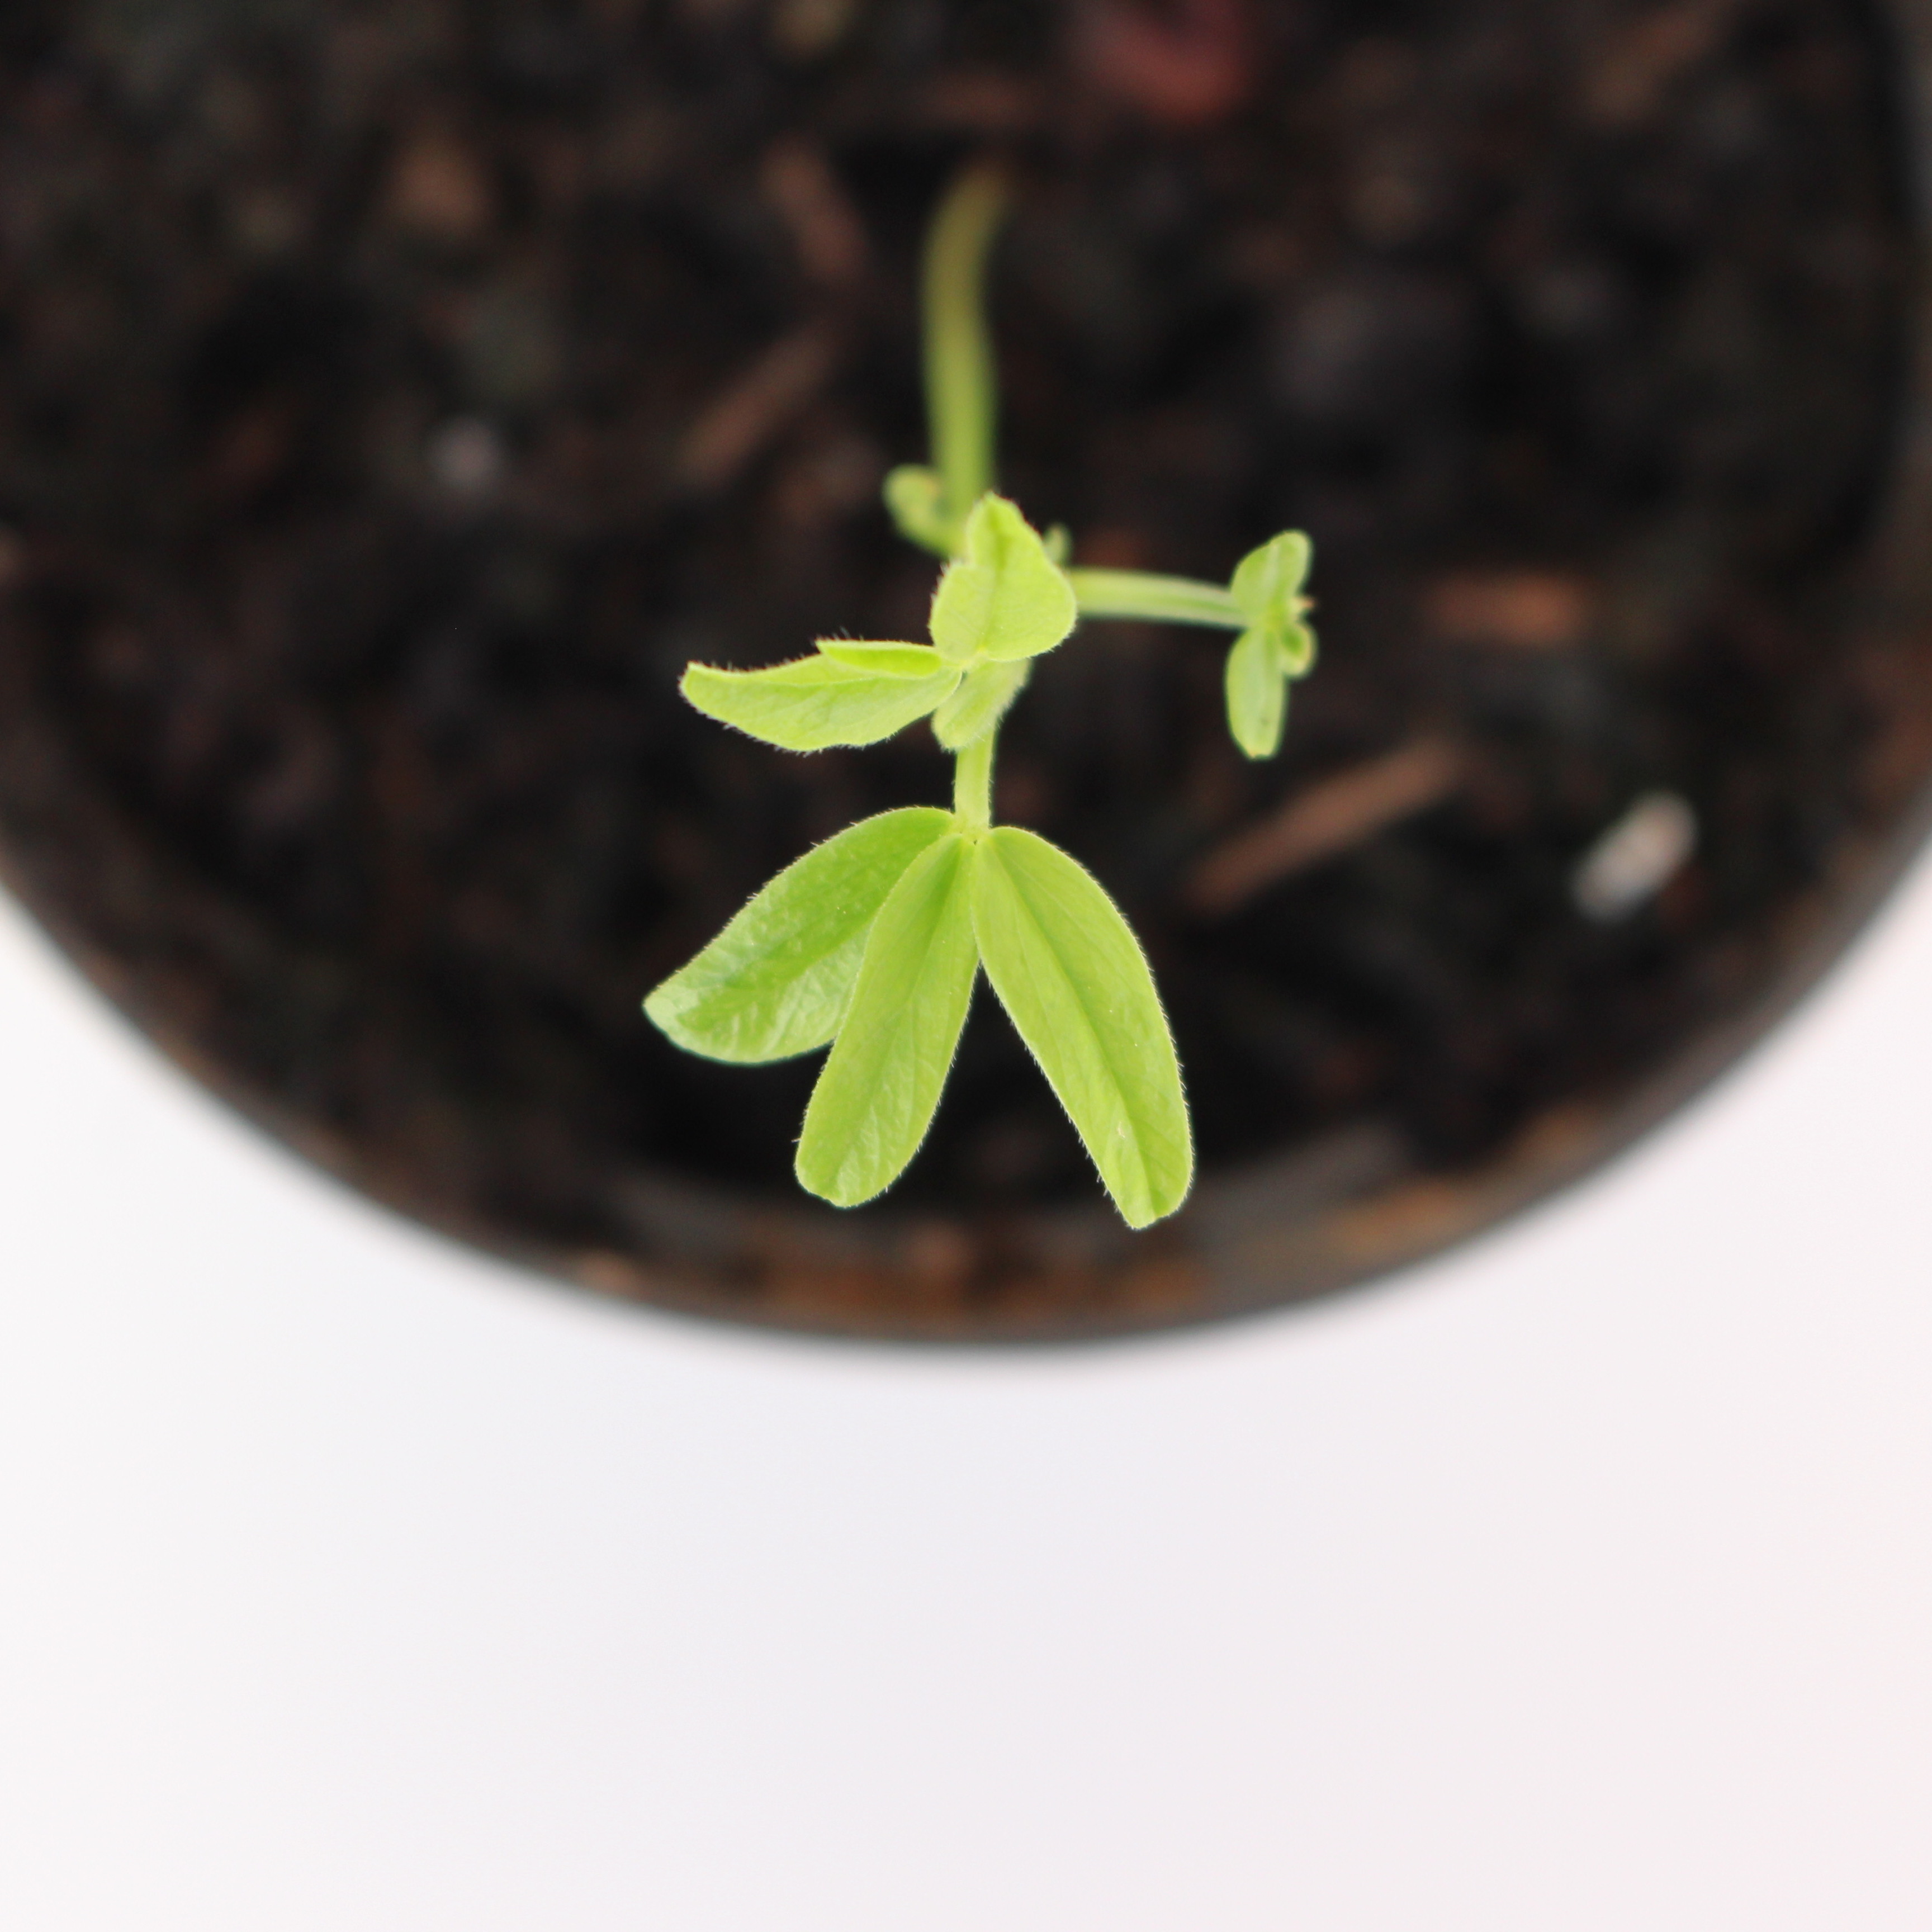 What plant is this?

Vicia sativa
